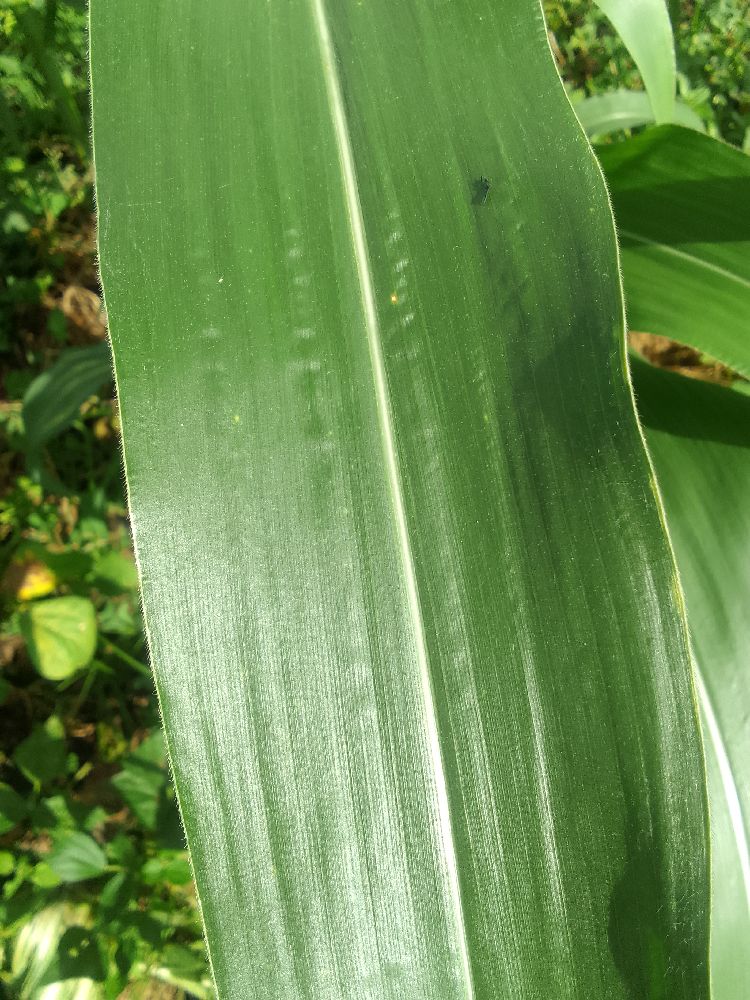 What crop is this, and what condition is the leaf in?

maize, healthy
